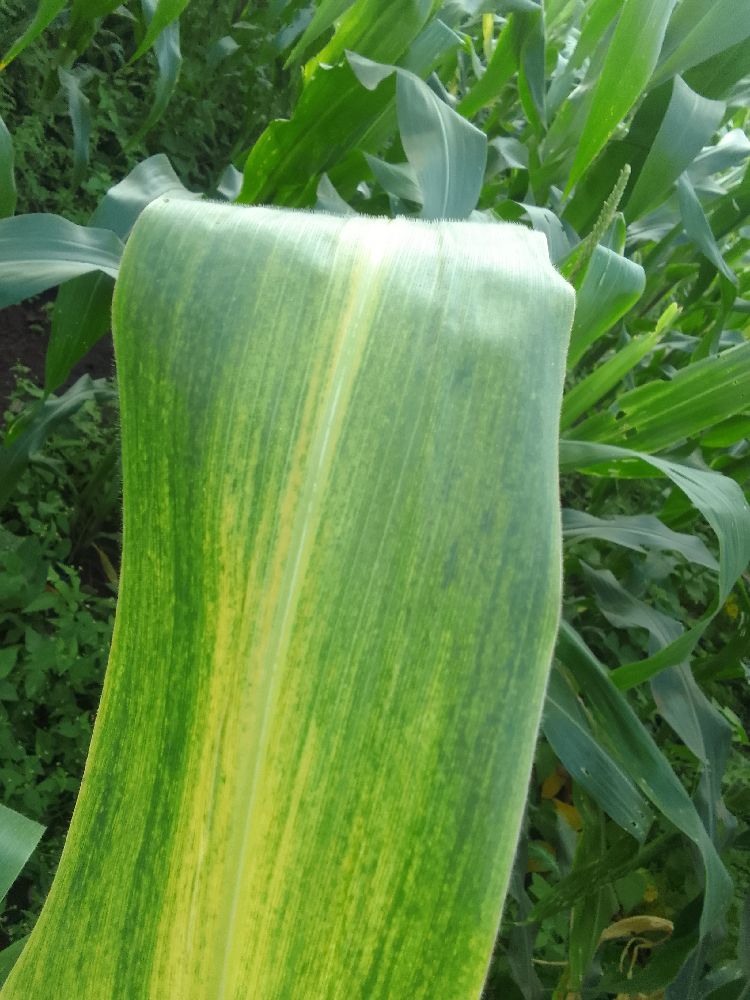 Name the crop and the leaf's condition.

maize, maize lethal necrosis
